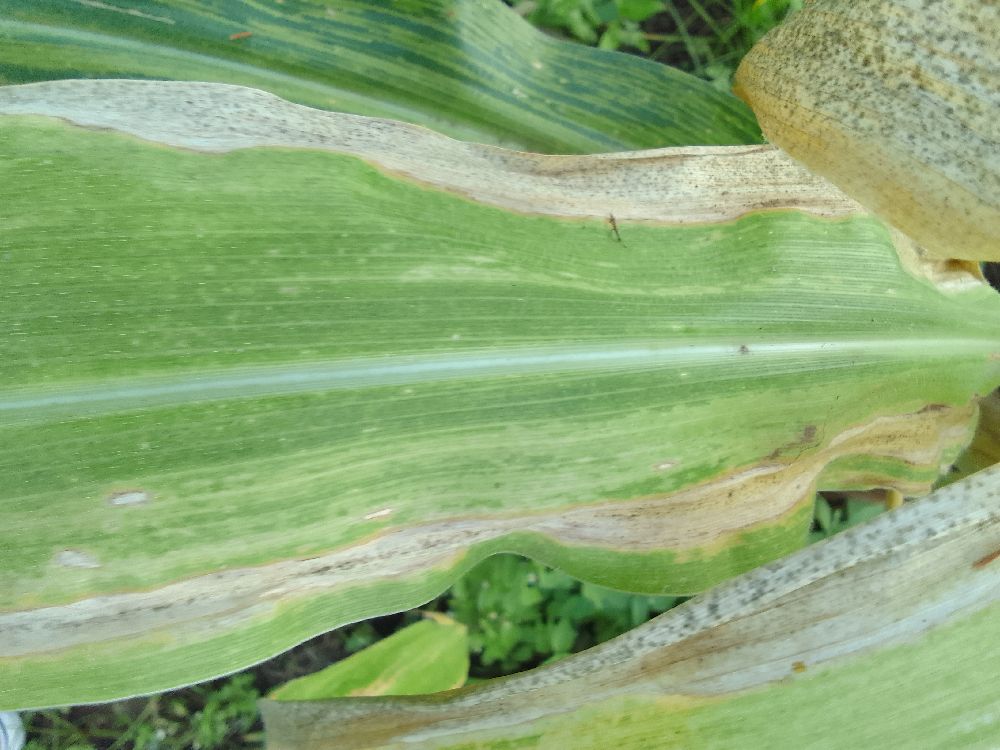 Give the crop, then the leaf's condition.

maize, maize lethal necrosis
